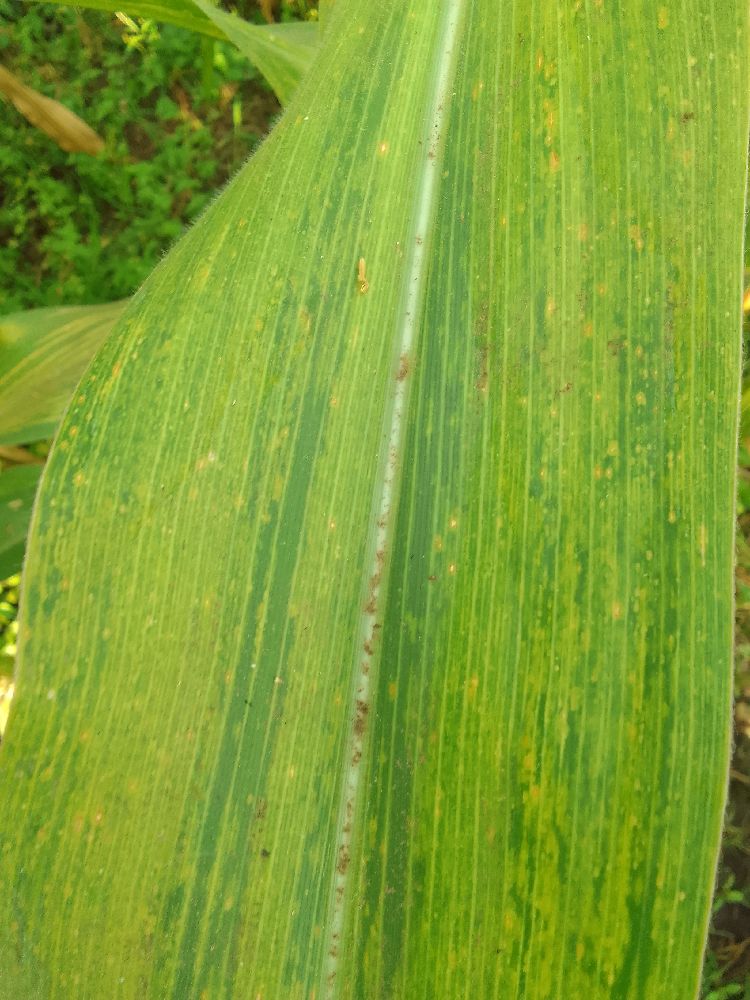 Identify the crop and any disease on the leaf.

maize, maize lethal necrosis
